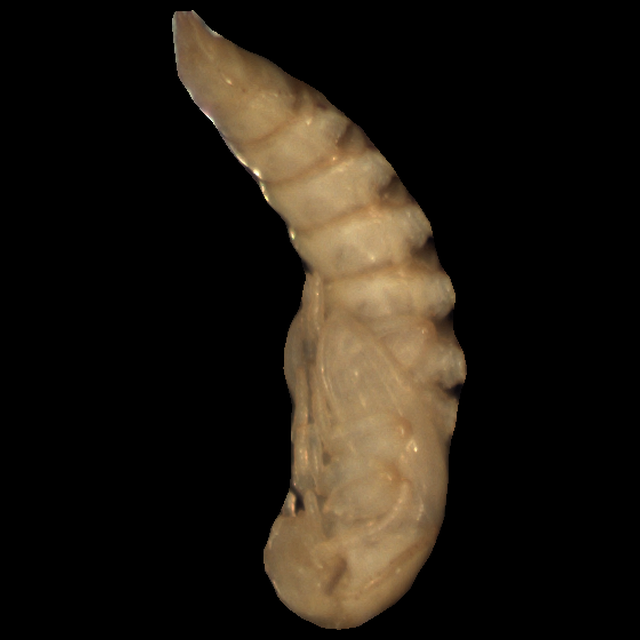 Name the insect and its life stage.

mealworm pupa
